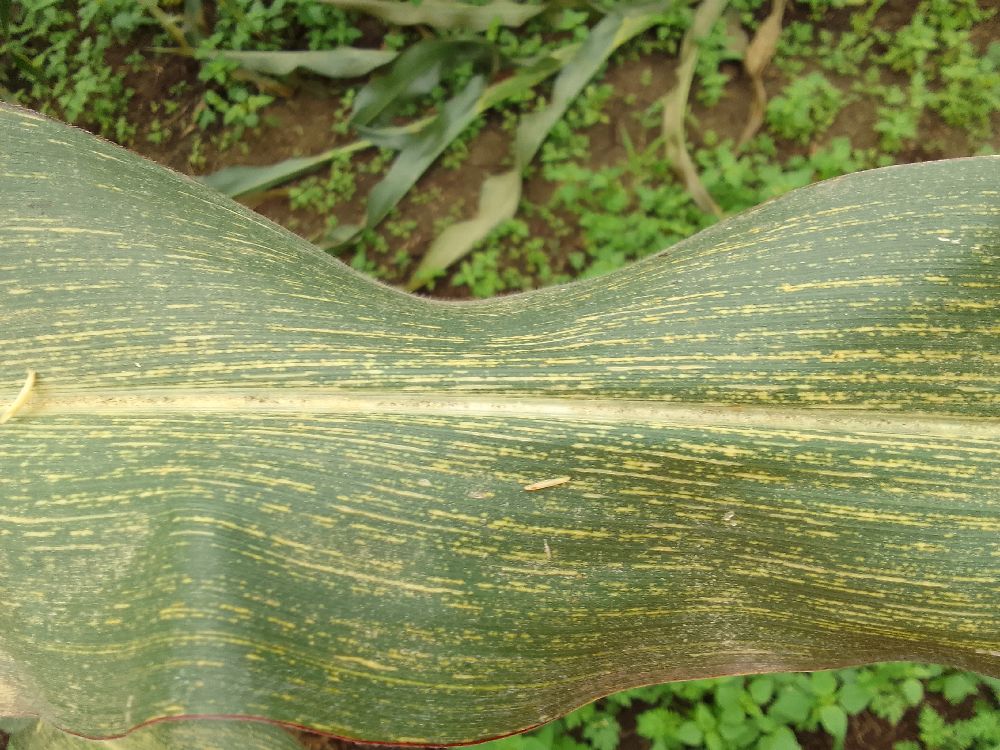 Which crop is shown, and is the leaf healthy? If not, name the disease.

maize, maize streak virus
